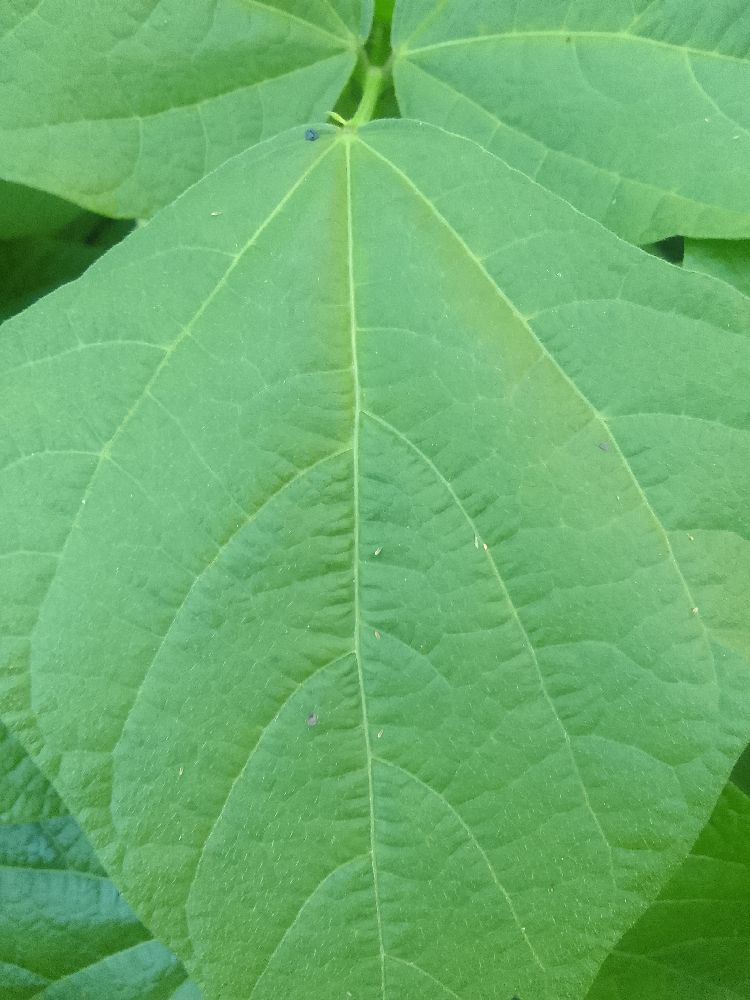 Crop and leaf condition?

common bean, healthy
